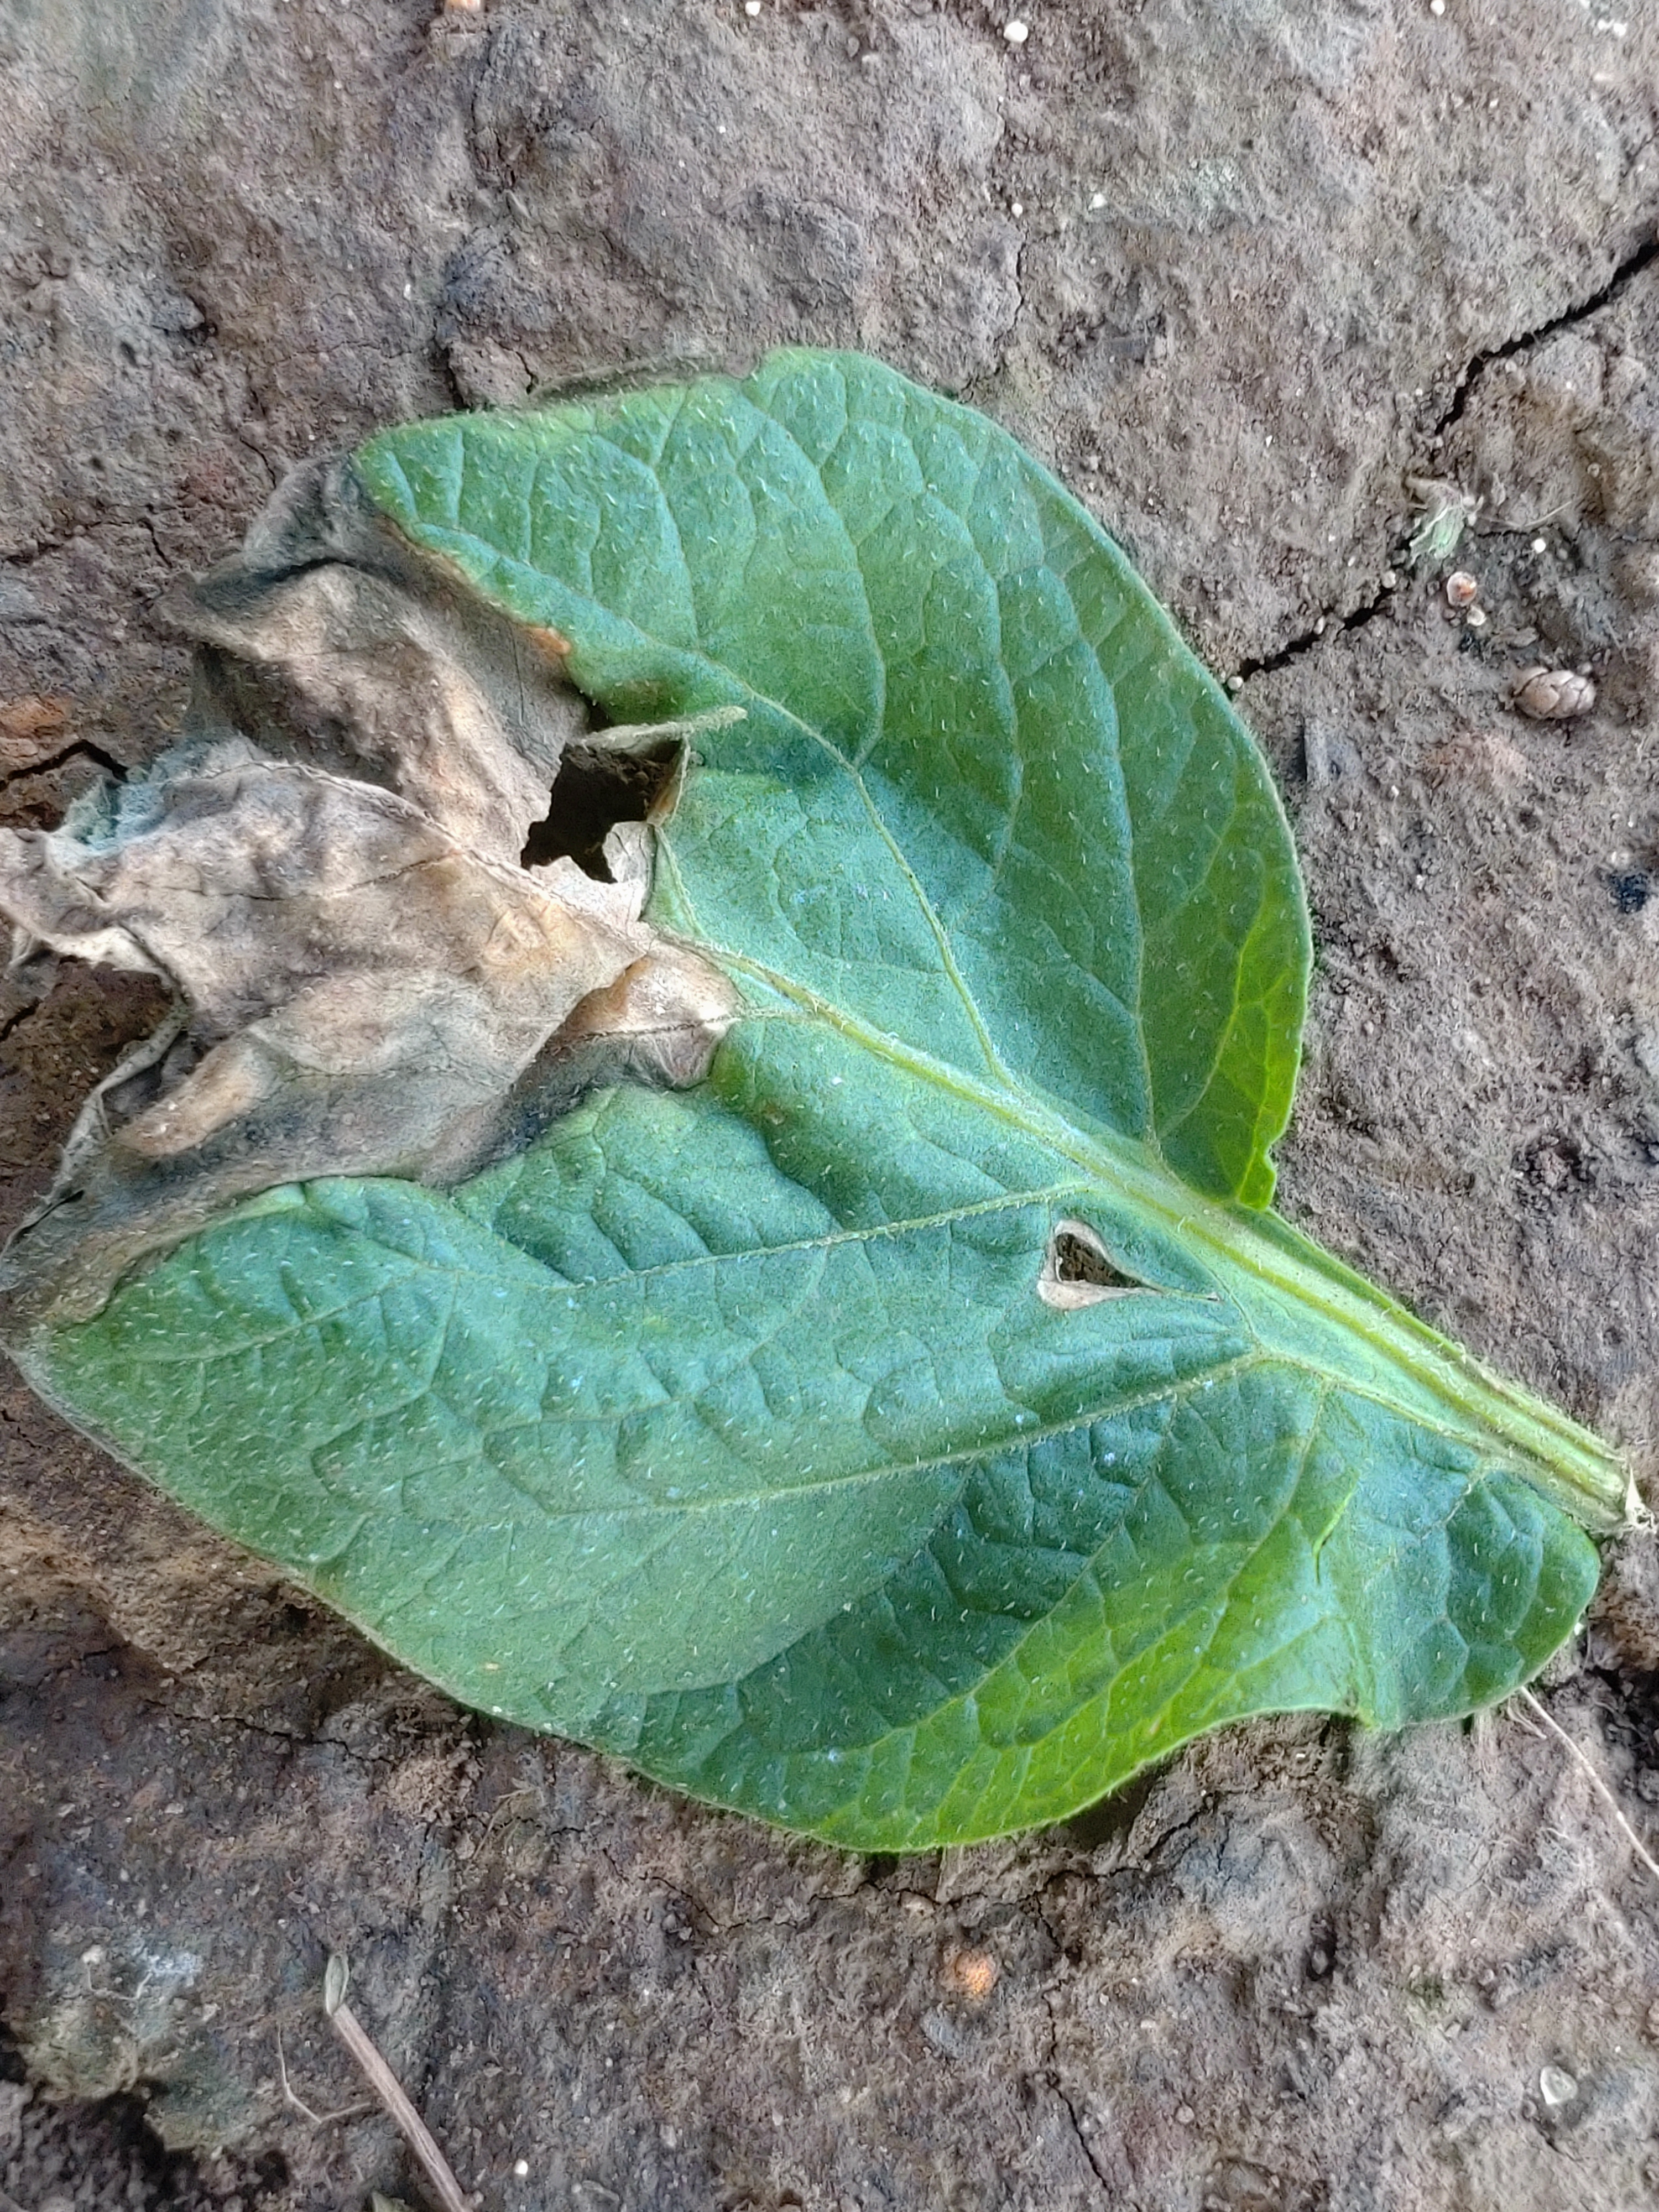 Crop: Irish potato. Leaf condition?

early blight
